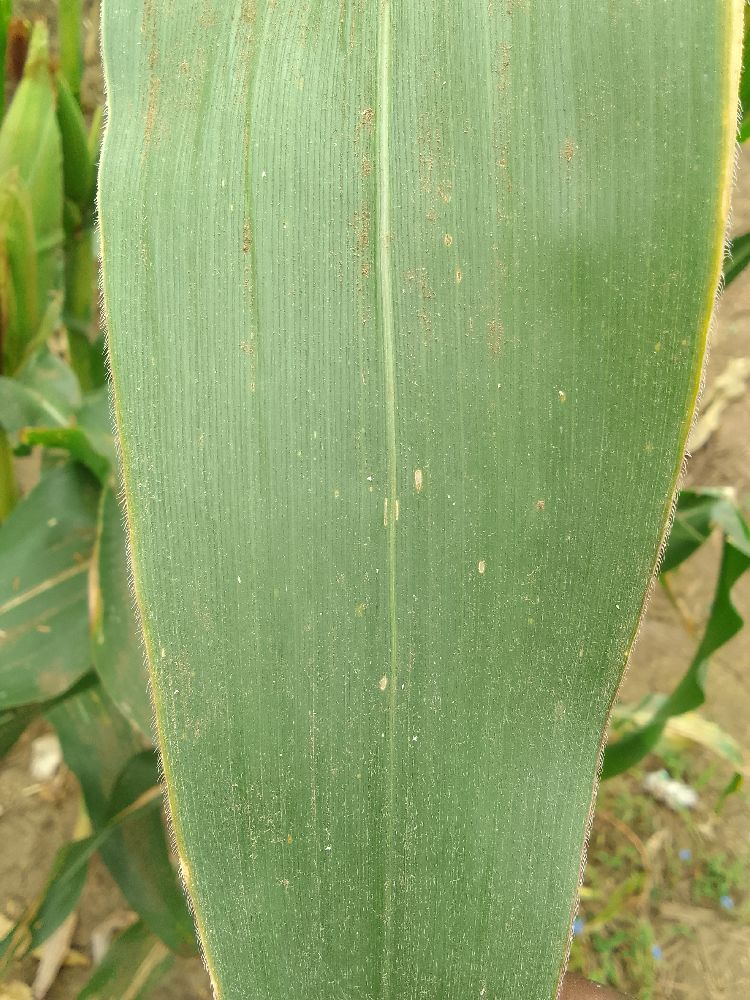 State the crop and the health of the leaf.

maize, healthy
